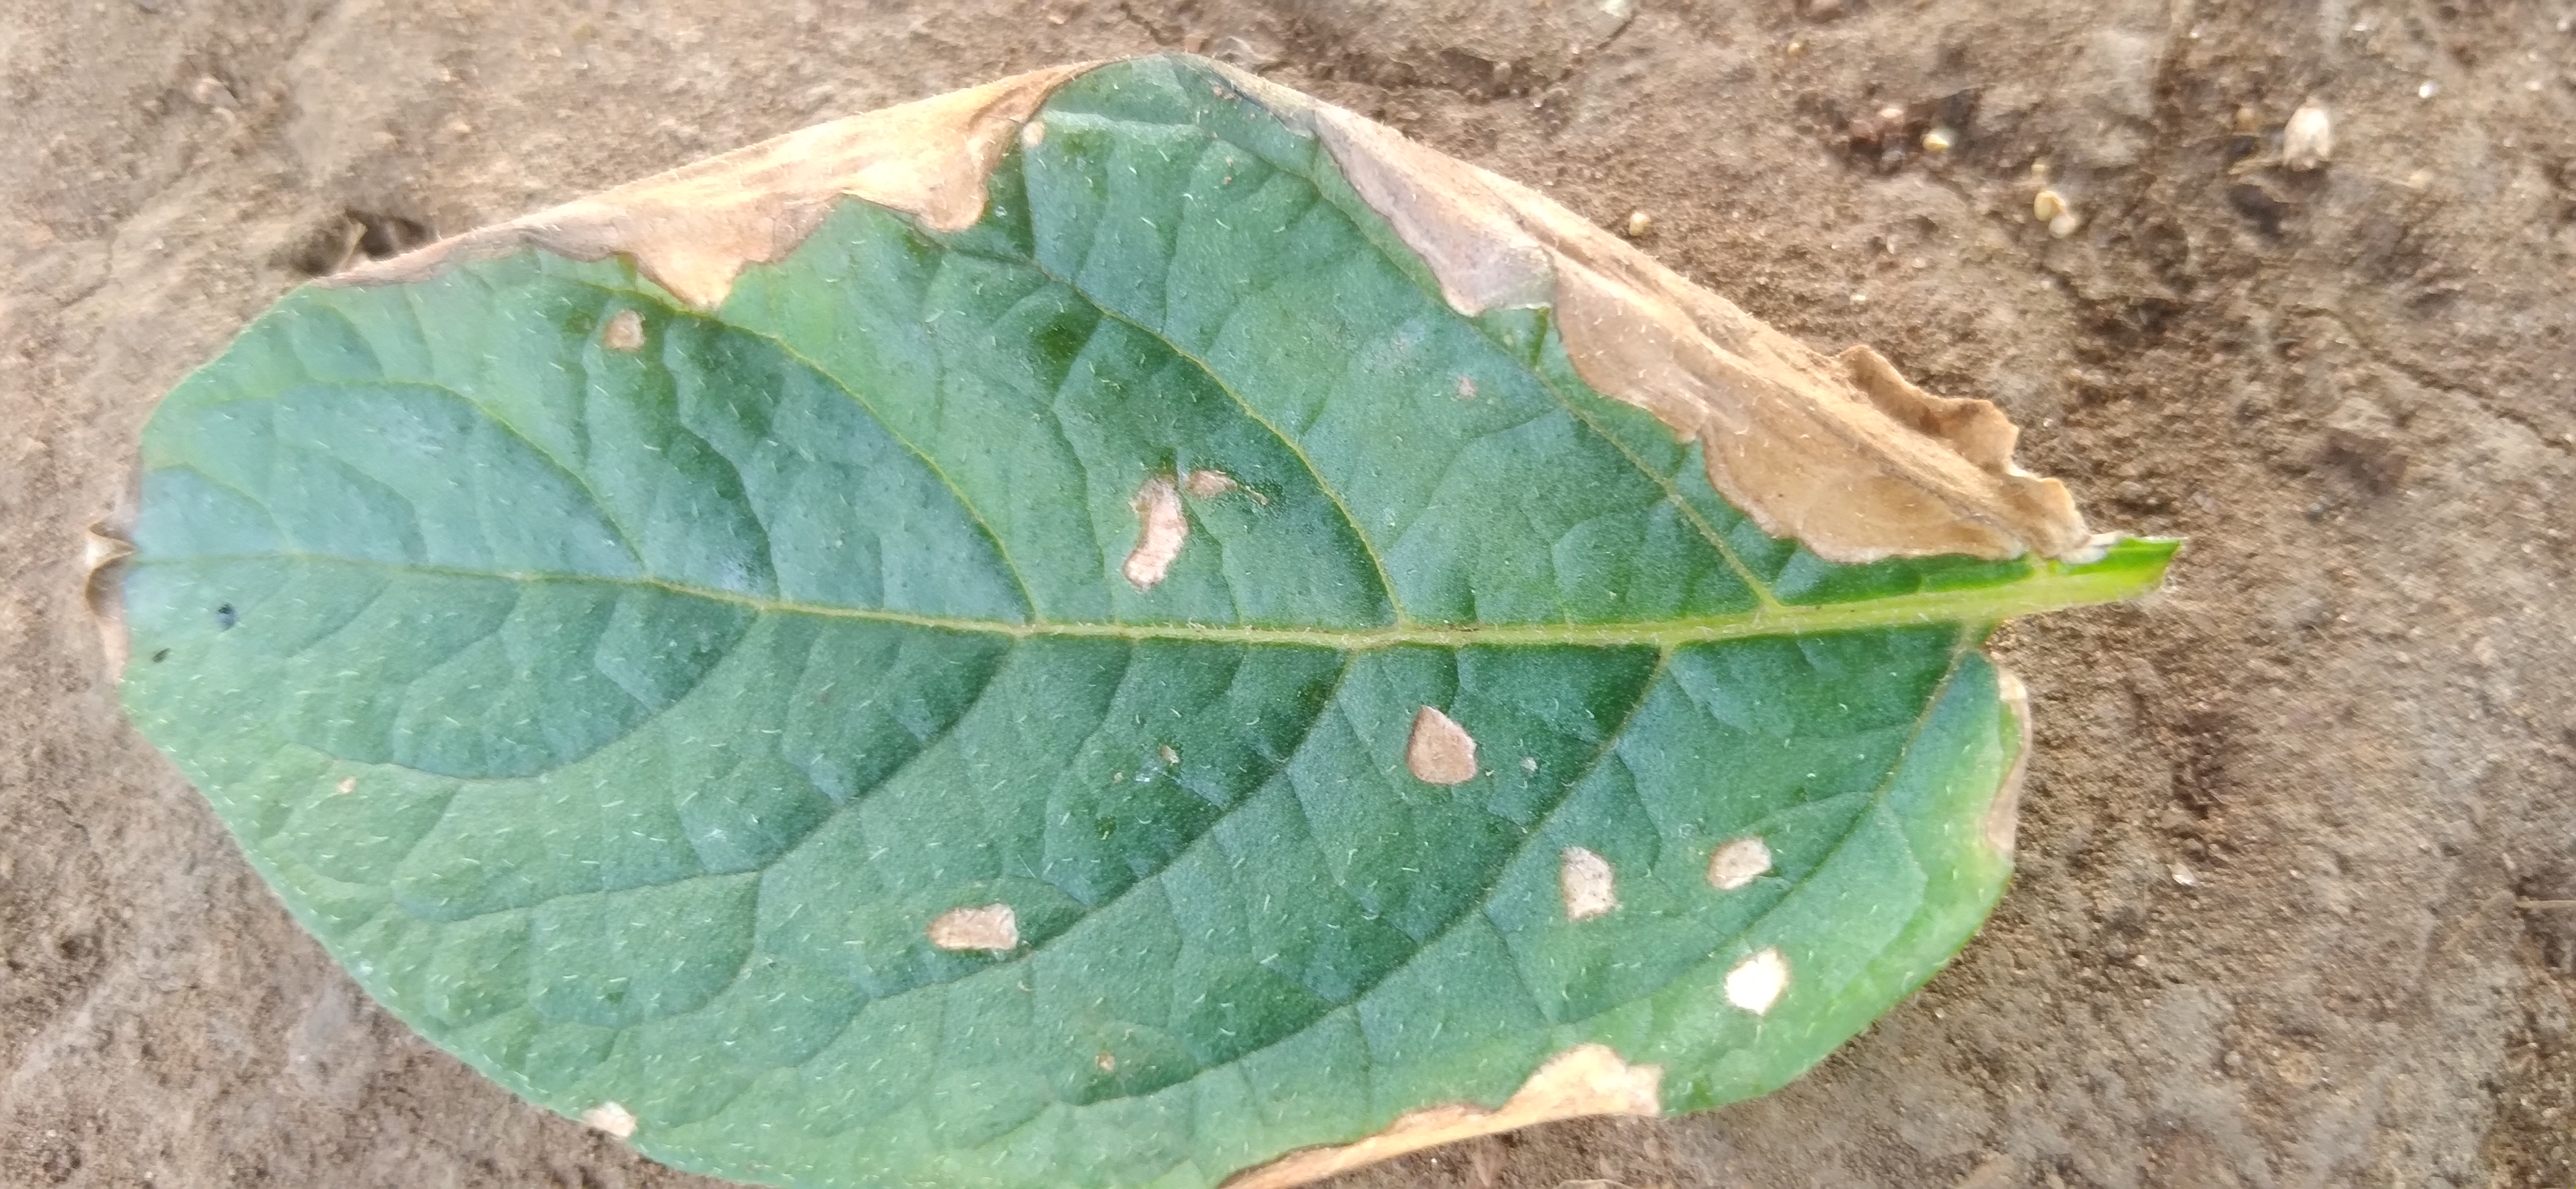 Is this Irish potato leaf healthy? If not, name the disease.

early blight
